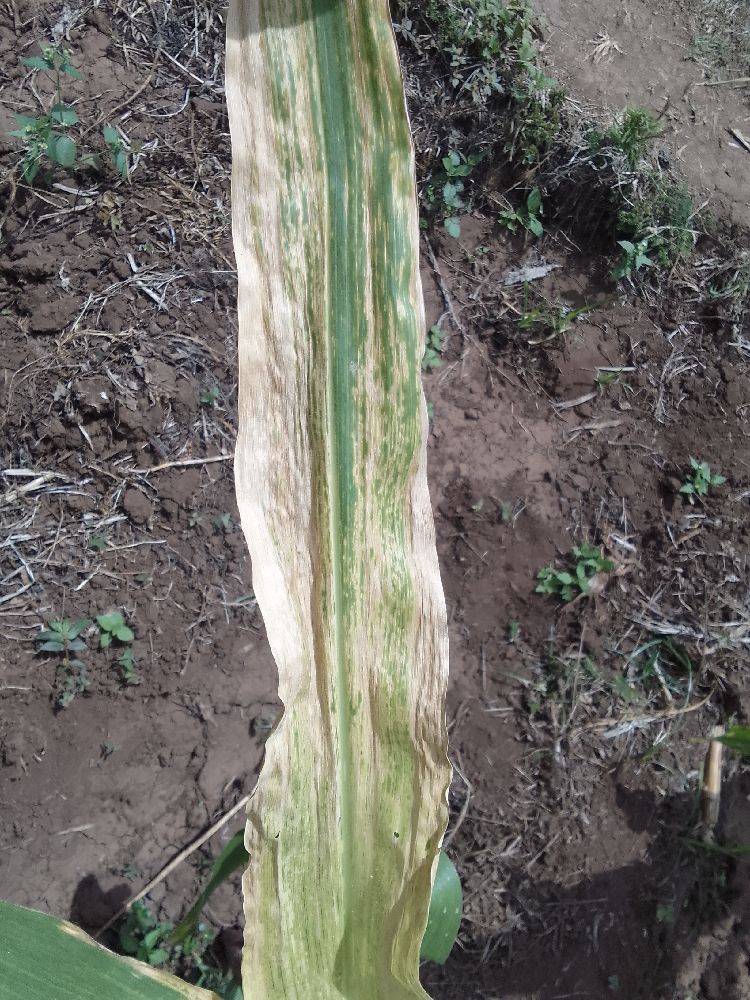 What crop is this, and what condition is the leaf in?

maize, maize lethal necrosis
